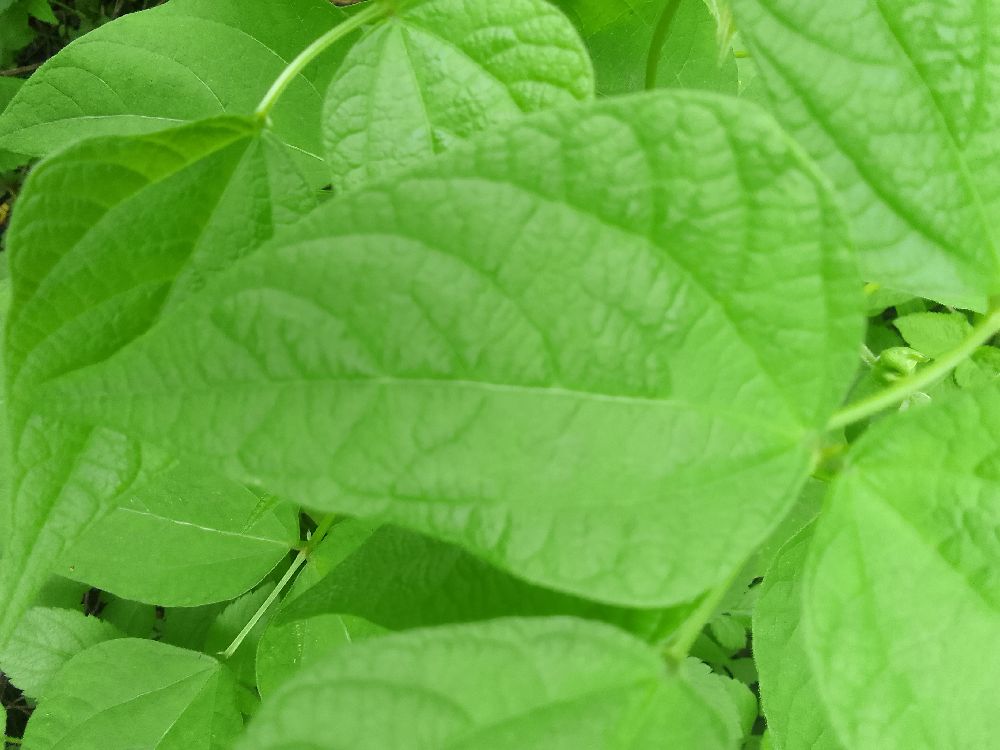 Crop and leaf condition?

common bean, healthy
